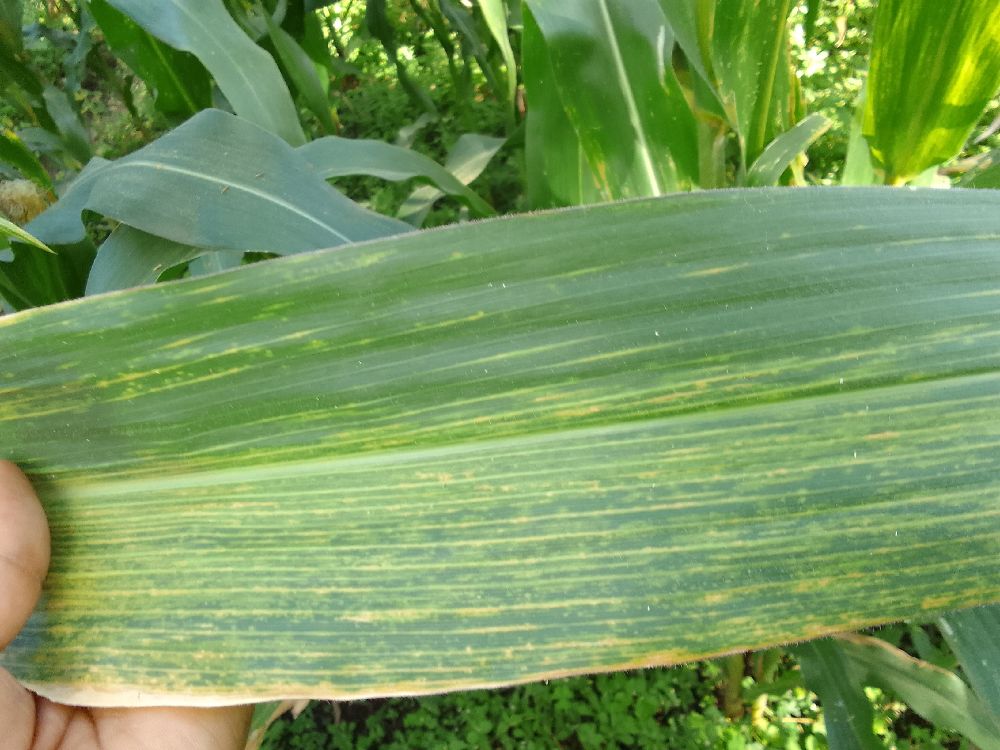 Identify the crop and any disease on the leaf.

maize, maize lethal necrosis
